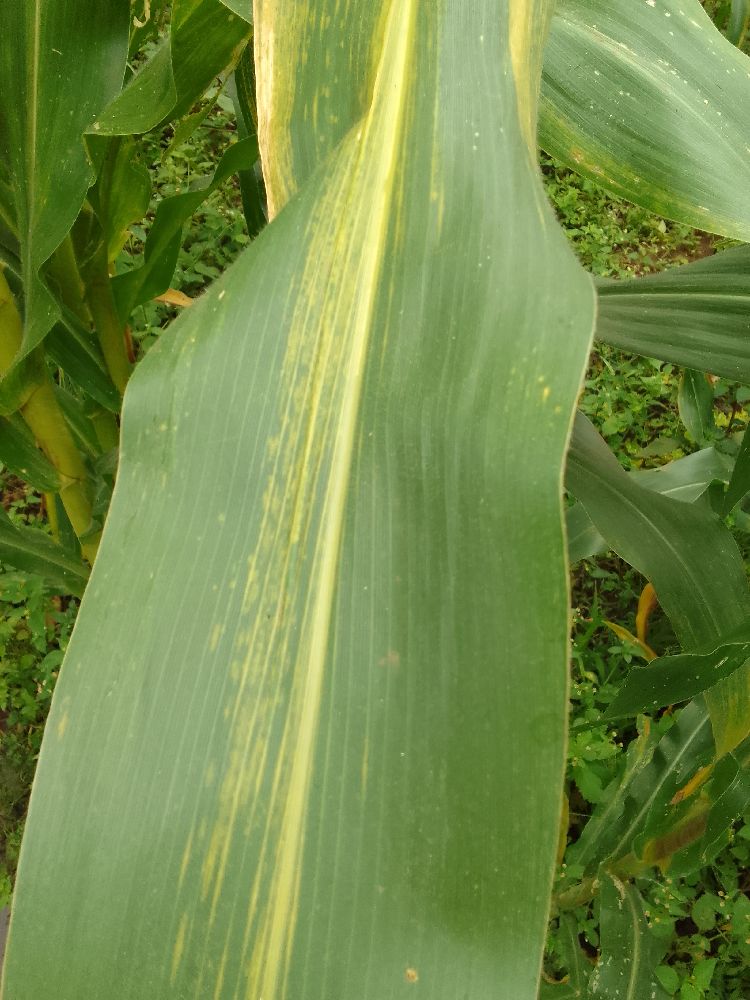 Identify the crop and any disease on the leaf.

maize, maize lethal necrosis
